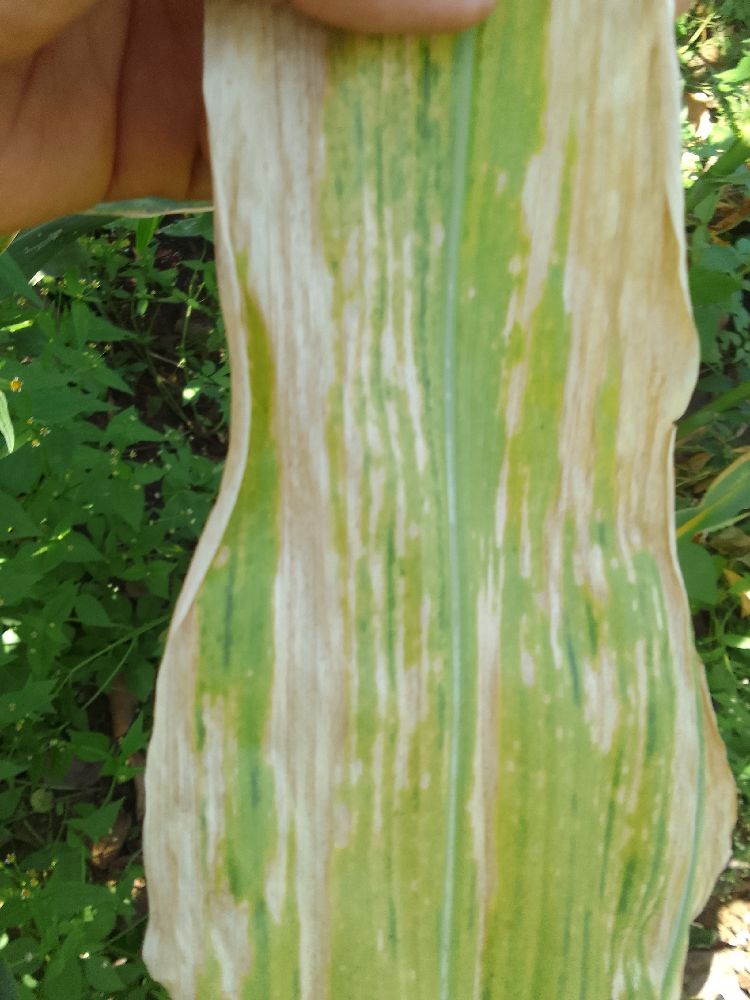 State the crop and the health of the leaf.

maize, maize lethal necrosis
